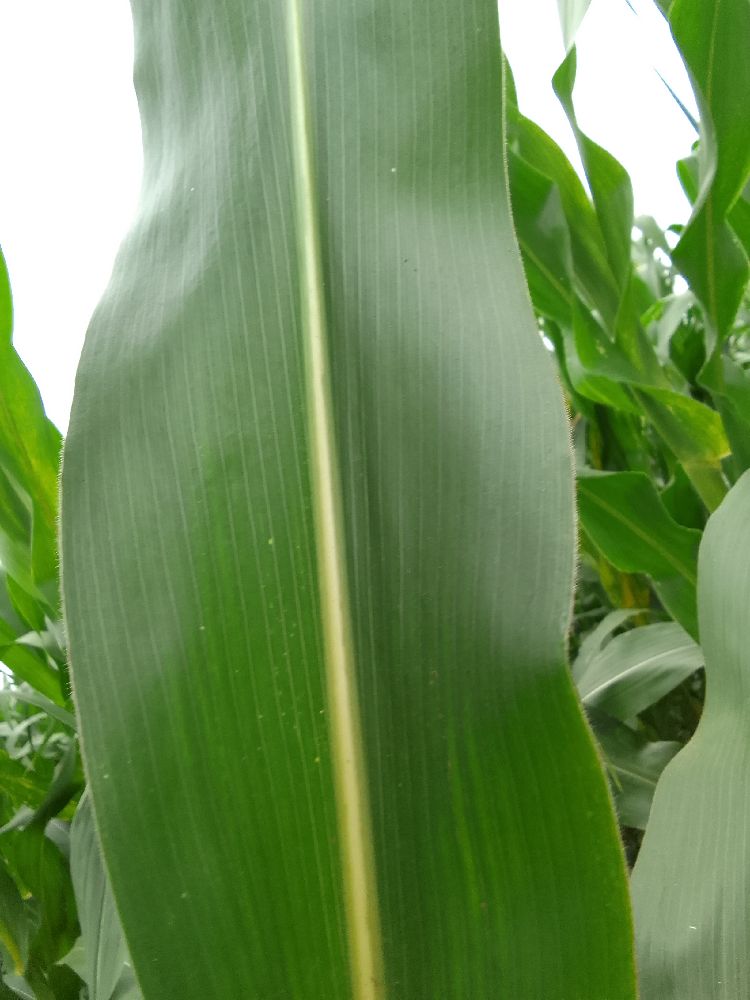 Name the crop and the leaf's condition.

maize, healthy
